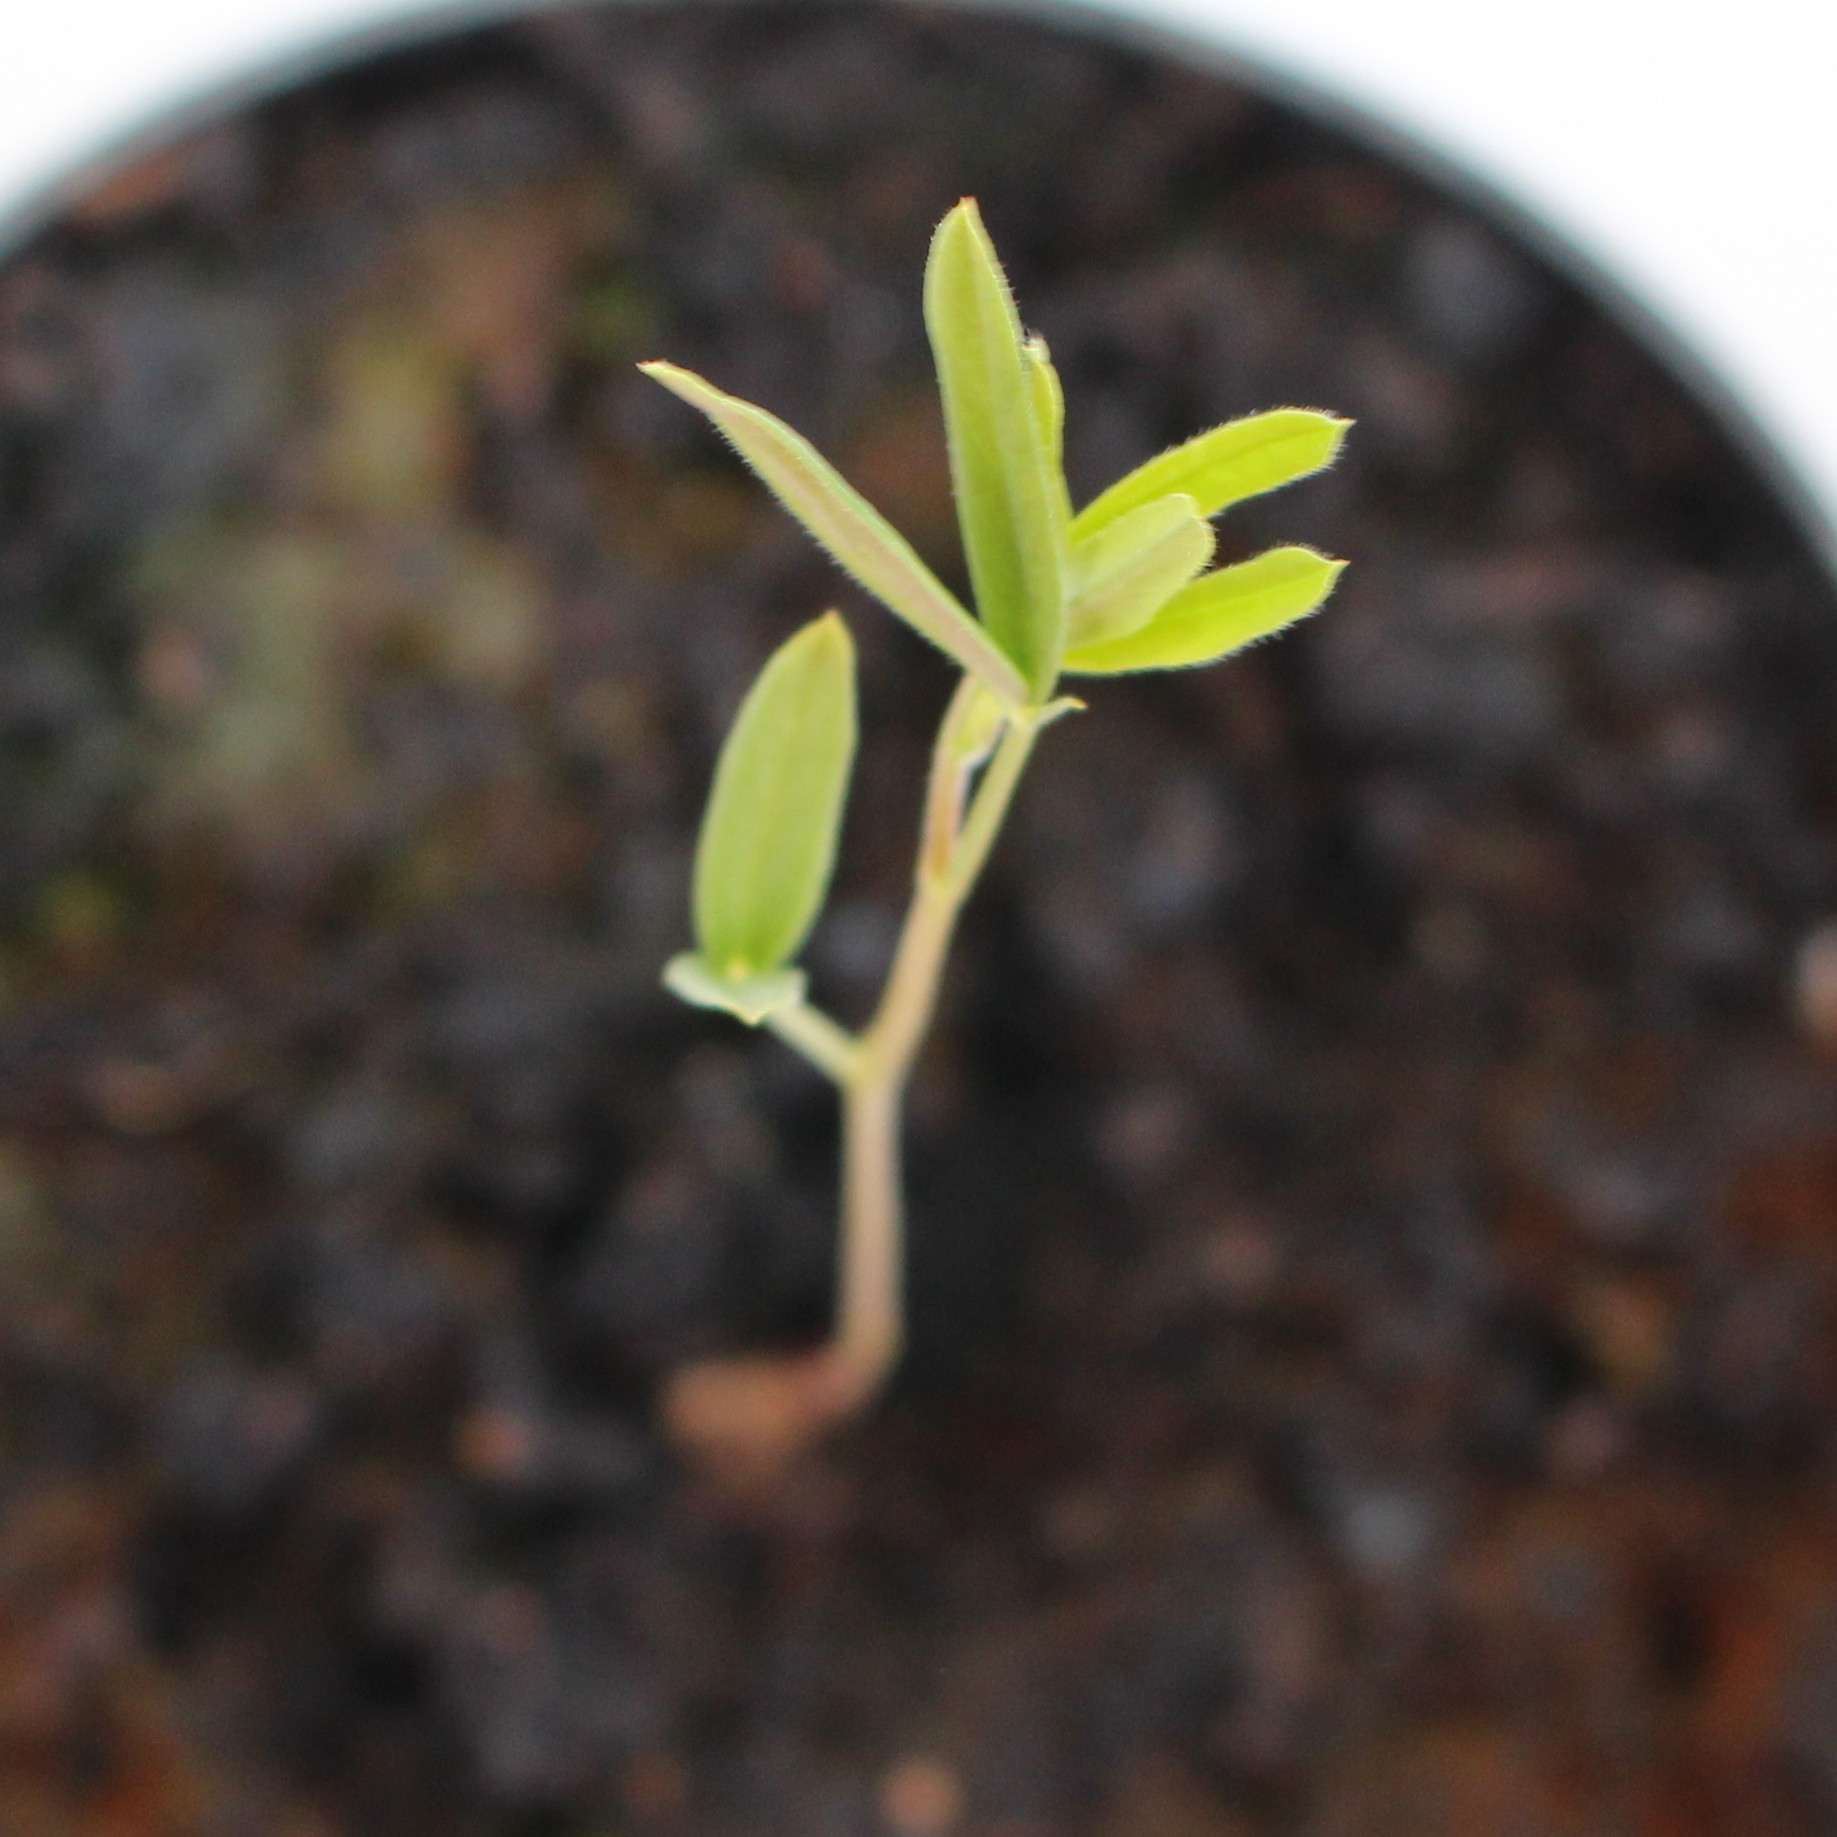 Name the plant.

Vicia sativa
